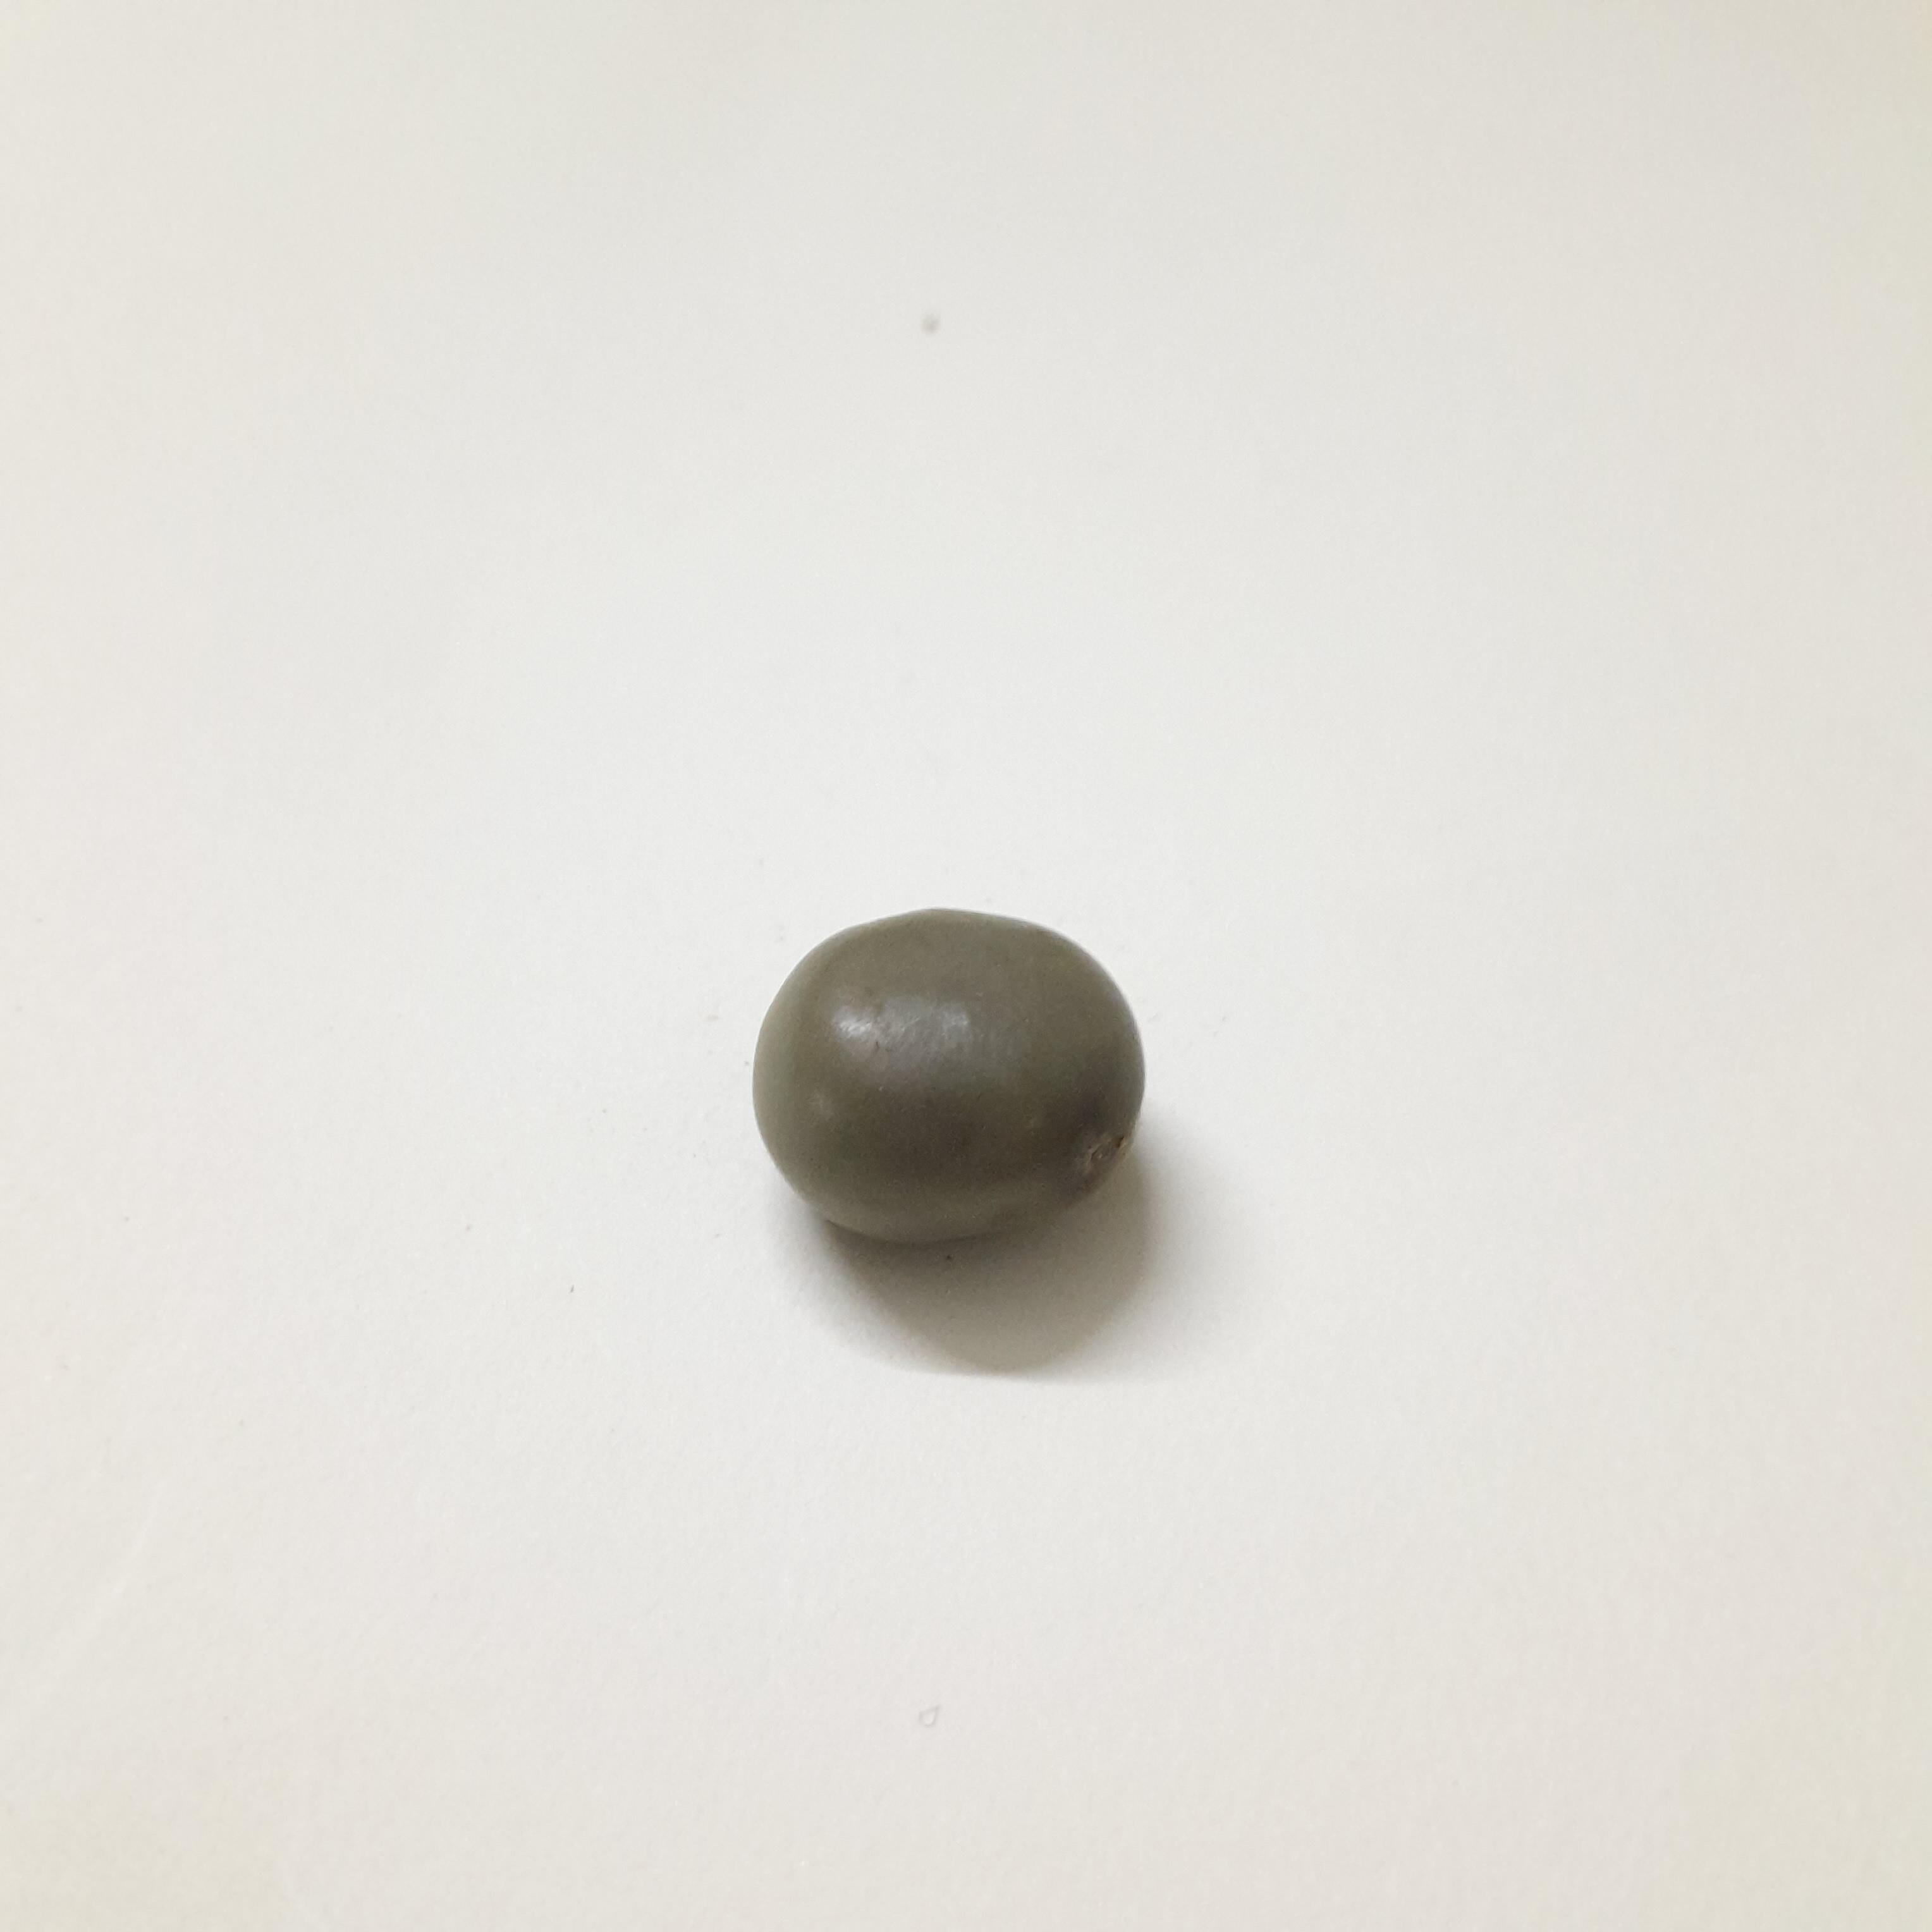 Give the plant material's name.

sagargota
